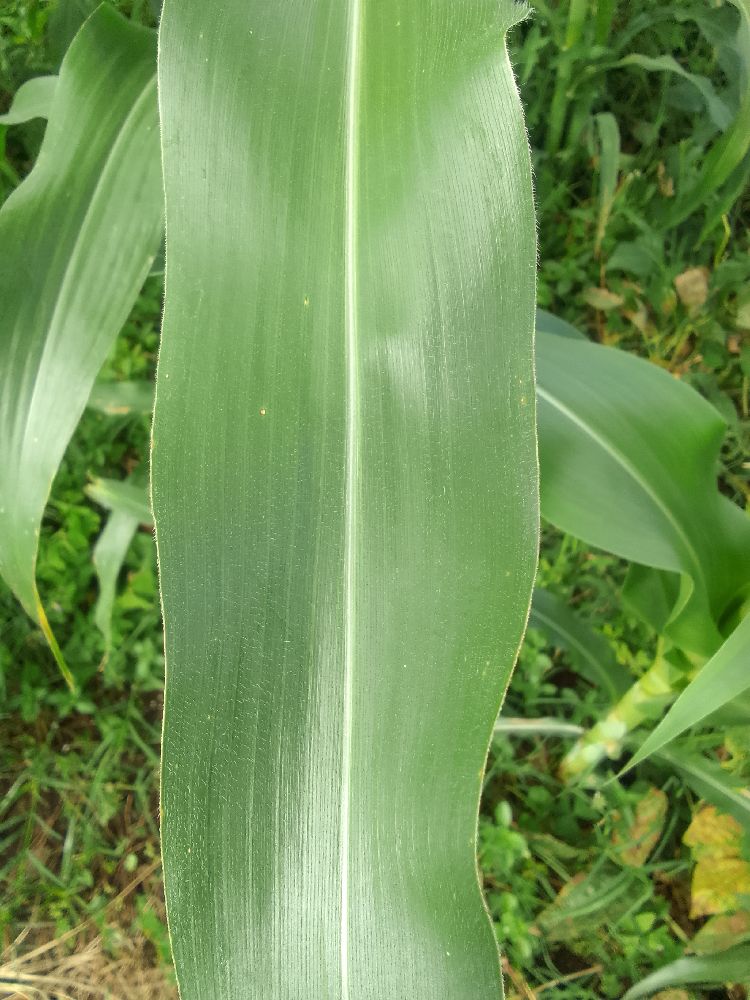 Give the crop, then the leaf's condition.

maize, healthy
